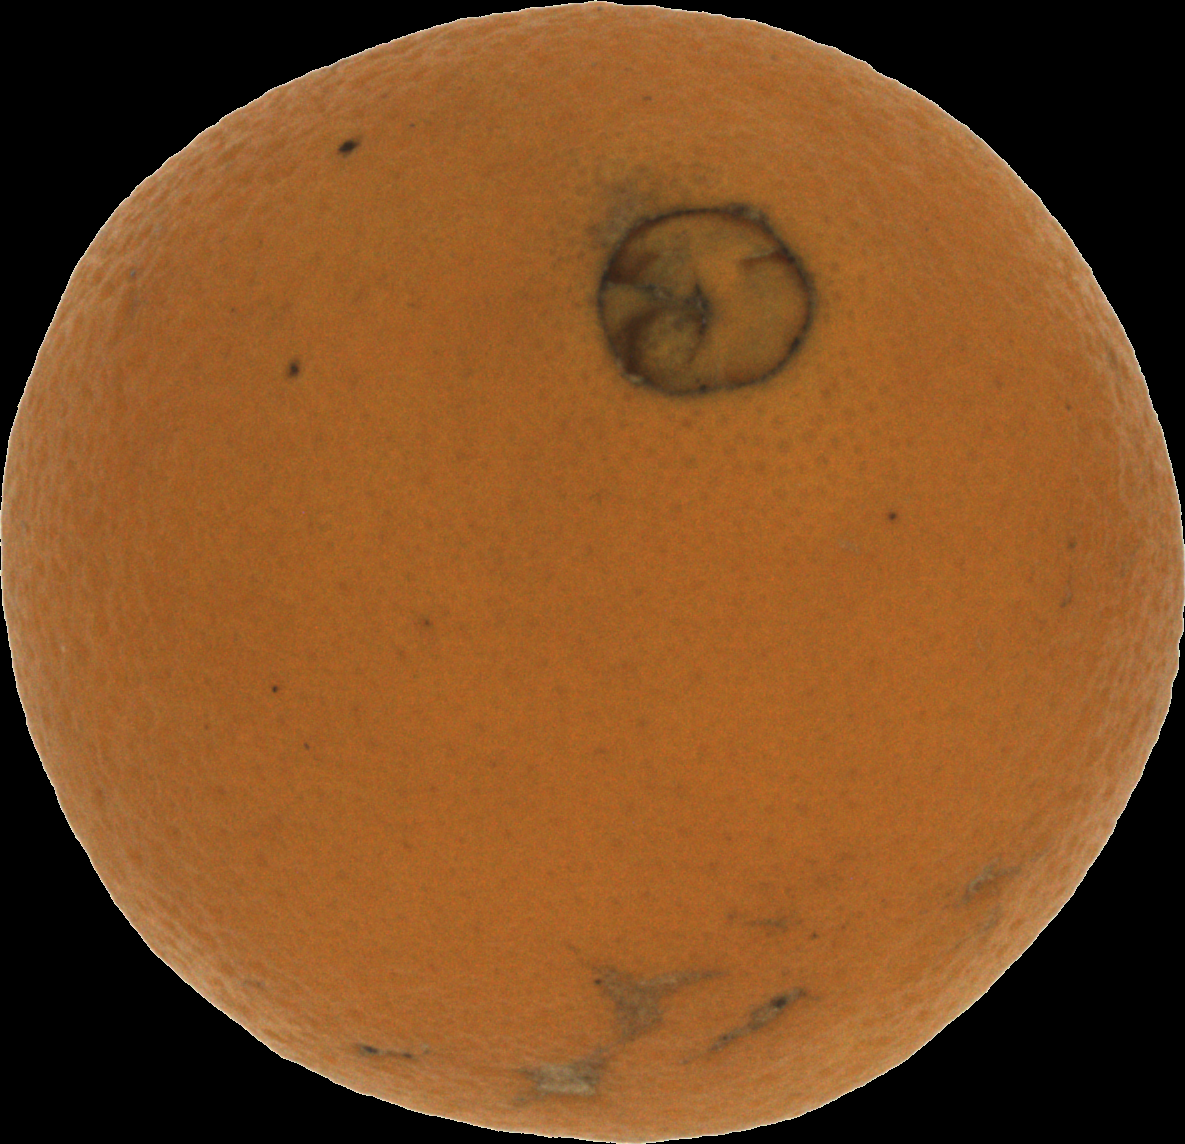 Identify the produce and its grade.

orange, bad
